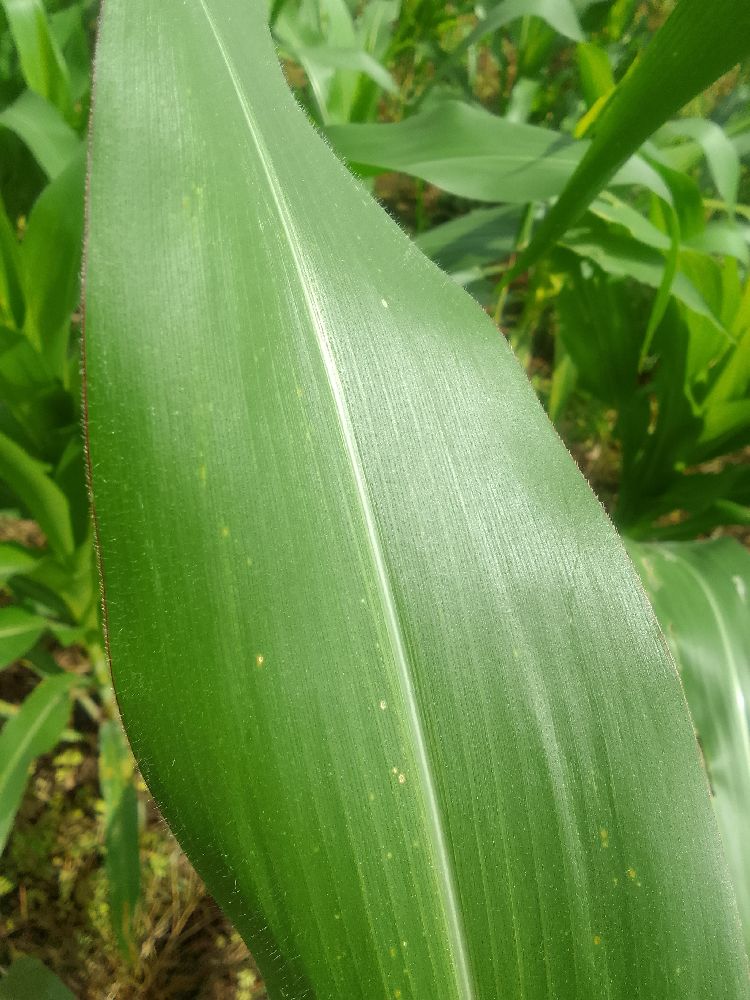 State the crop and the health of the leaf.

maize, healthy
